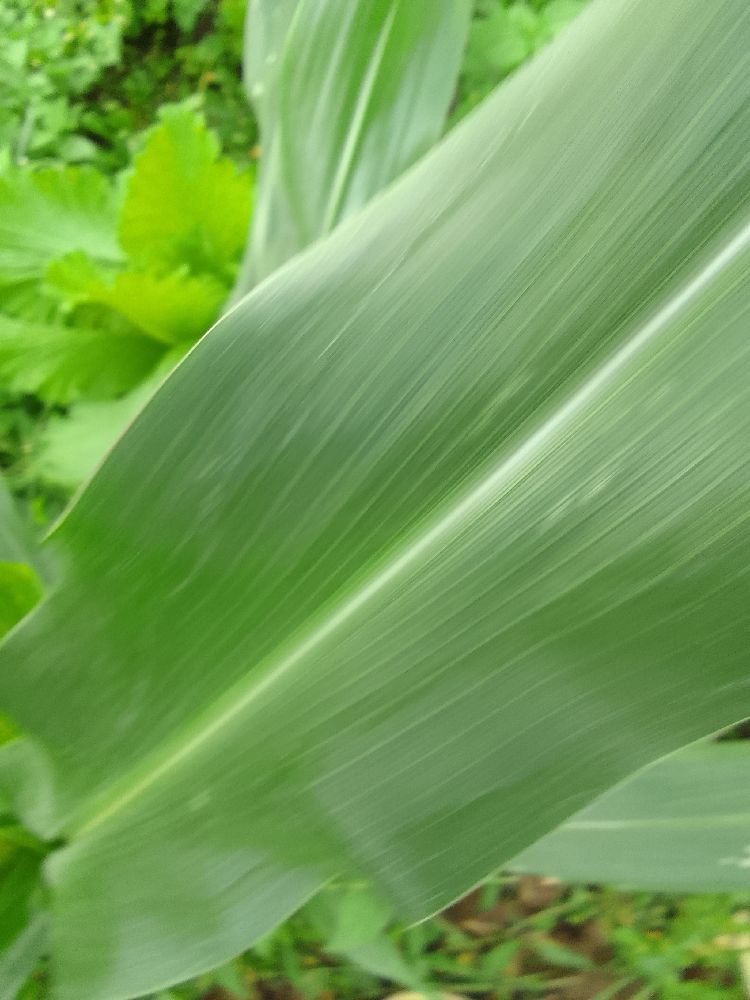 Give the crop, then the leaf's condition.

maize, healthy
